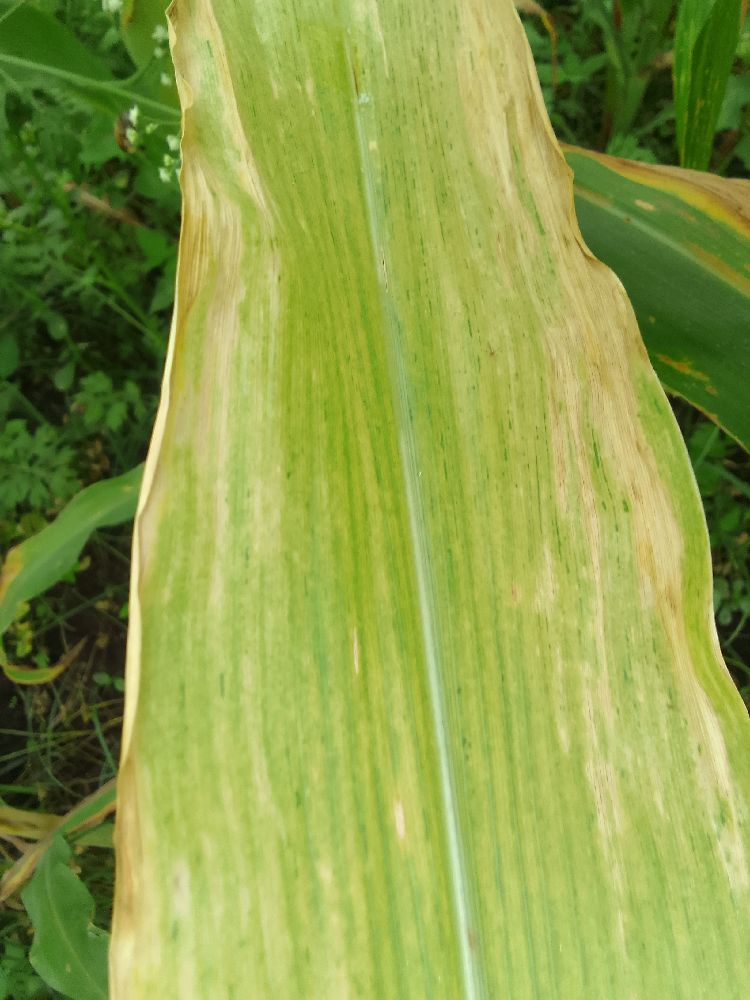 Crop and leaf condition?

maize, maize lethal necrosis
